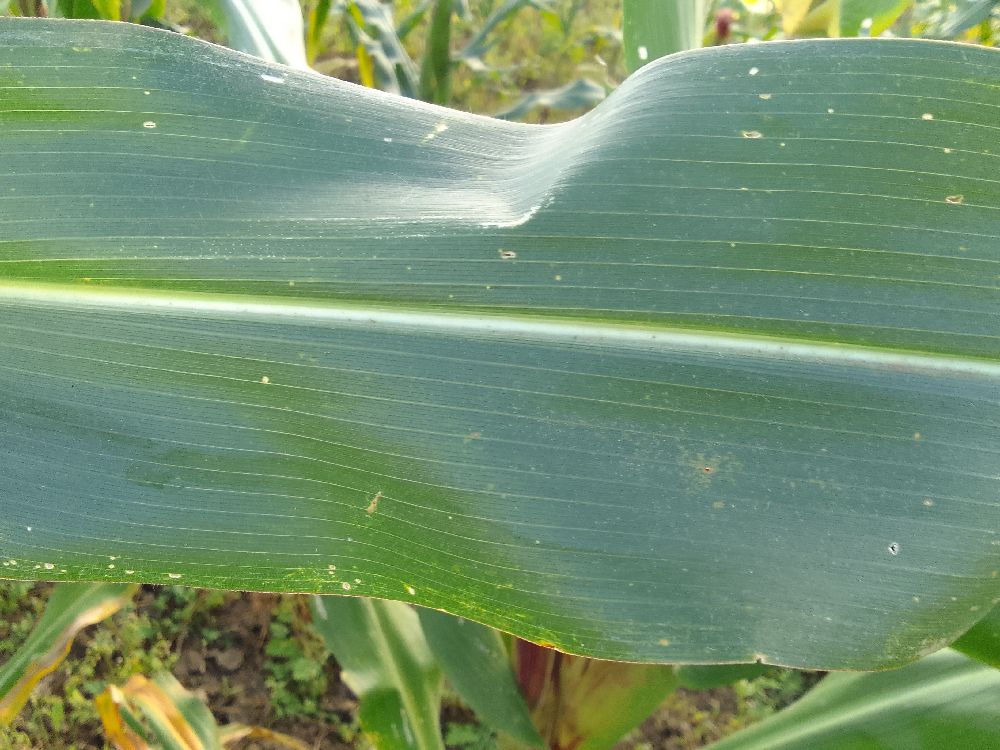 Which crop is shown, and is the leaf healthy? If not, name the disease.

maize, healthy
